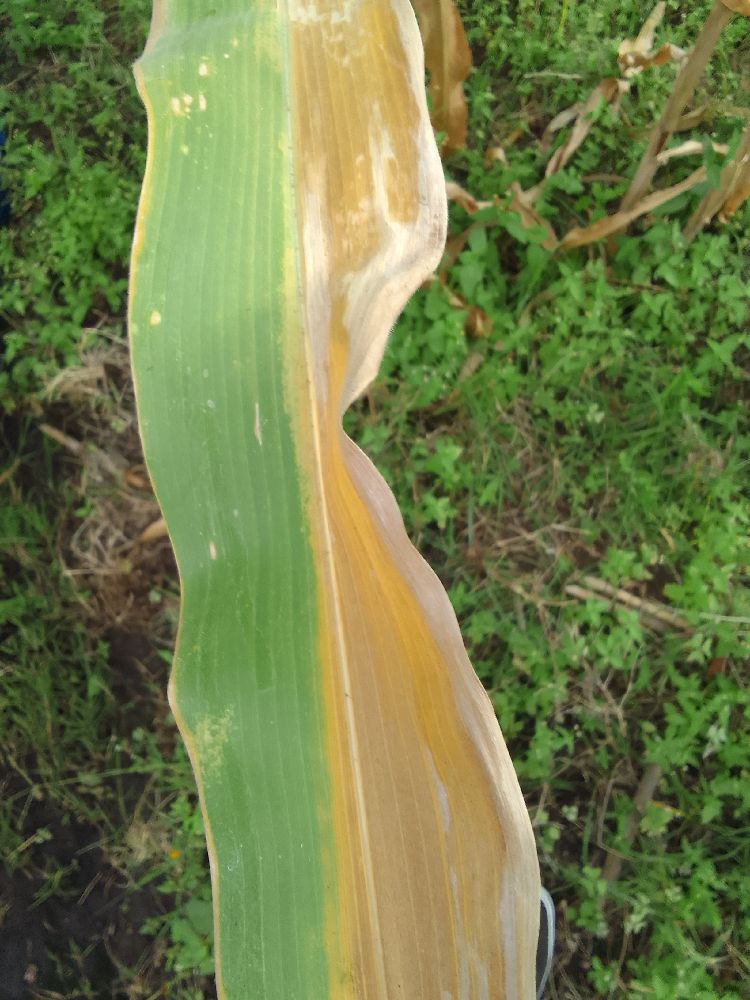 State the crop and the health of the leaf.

maize, maize lethal necrosis
